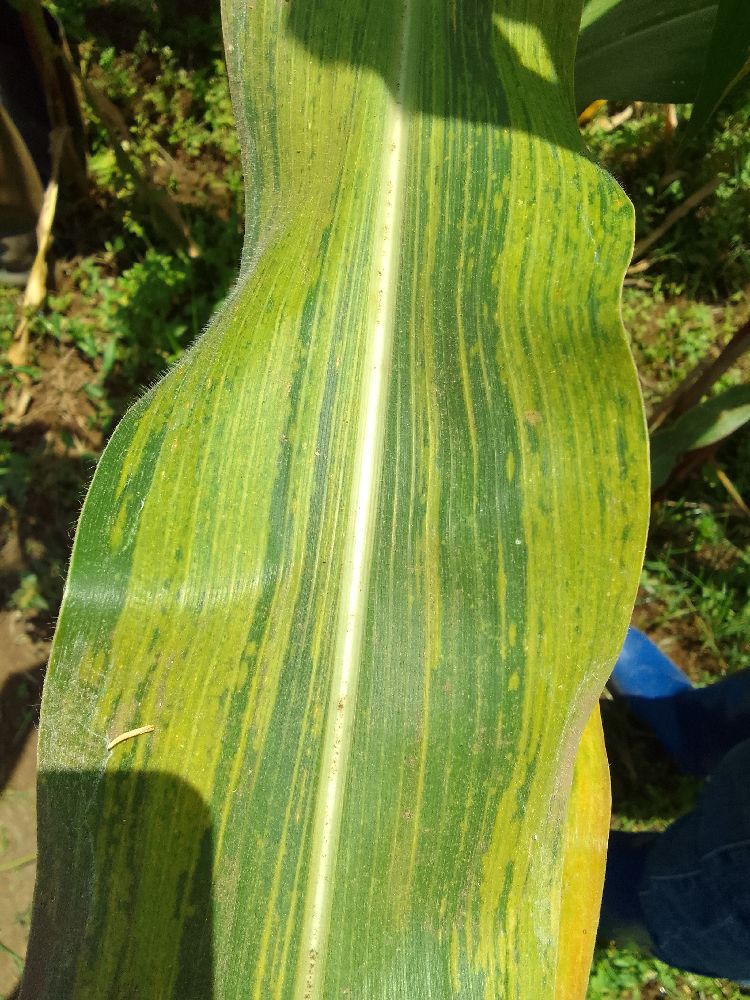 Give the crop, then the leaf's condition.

maize, maize lethal necrosis
